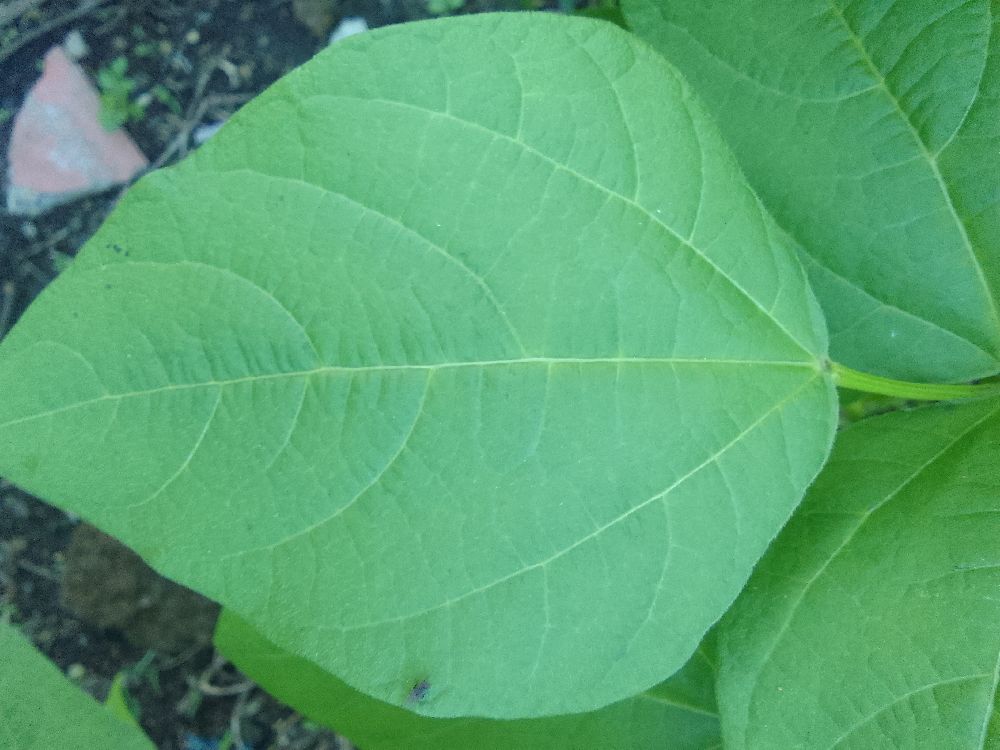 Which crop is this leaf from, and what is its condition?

common bean, healthy
